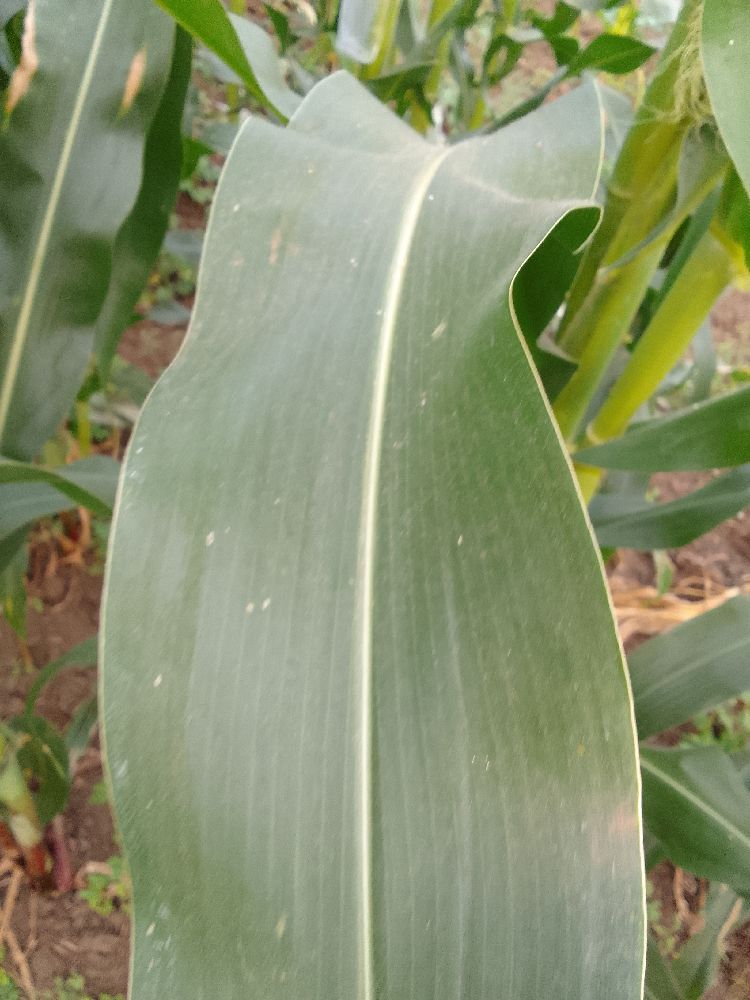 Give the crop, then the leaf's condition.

maize, healthy
